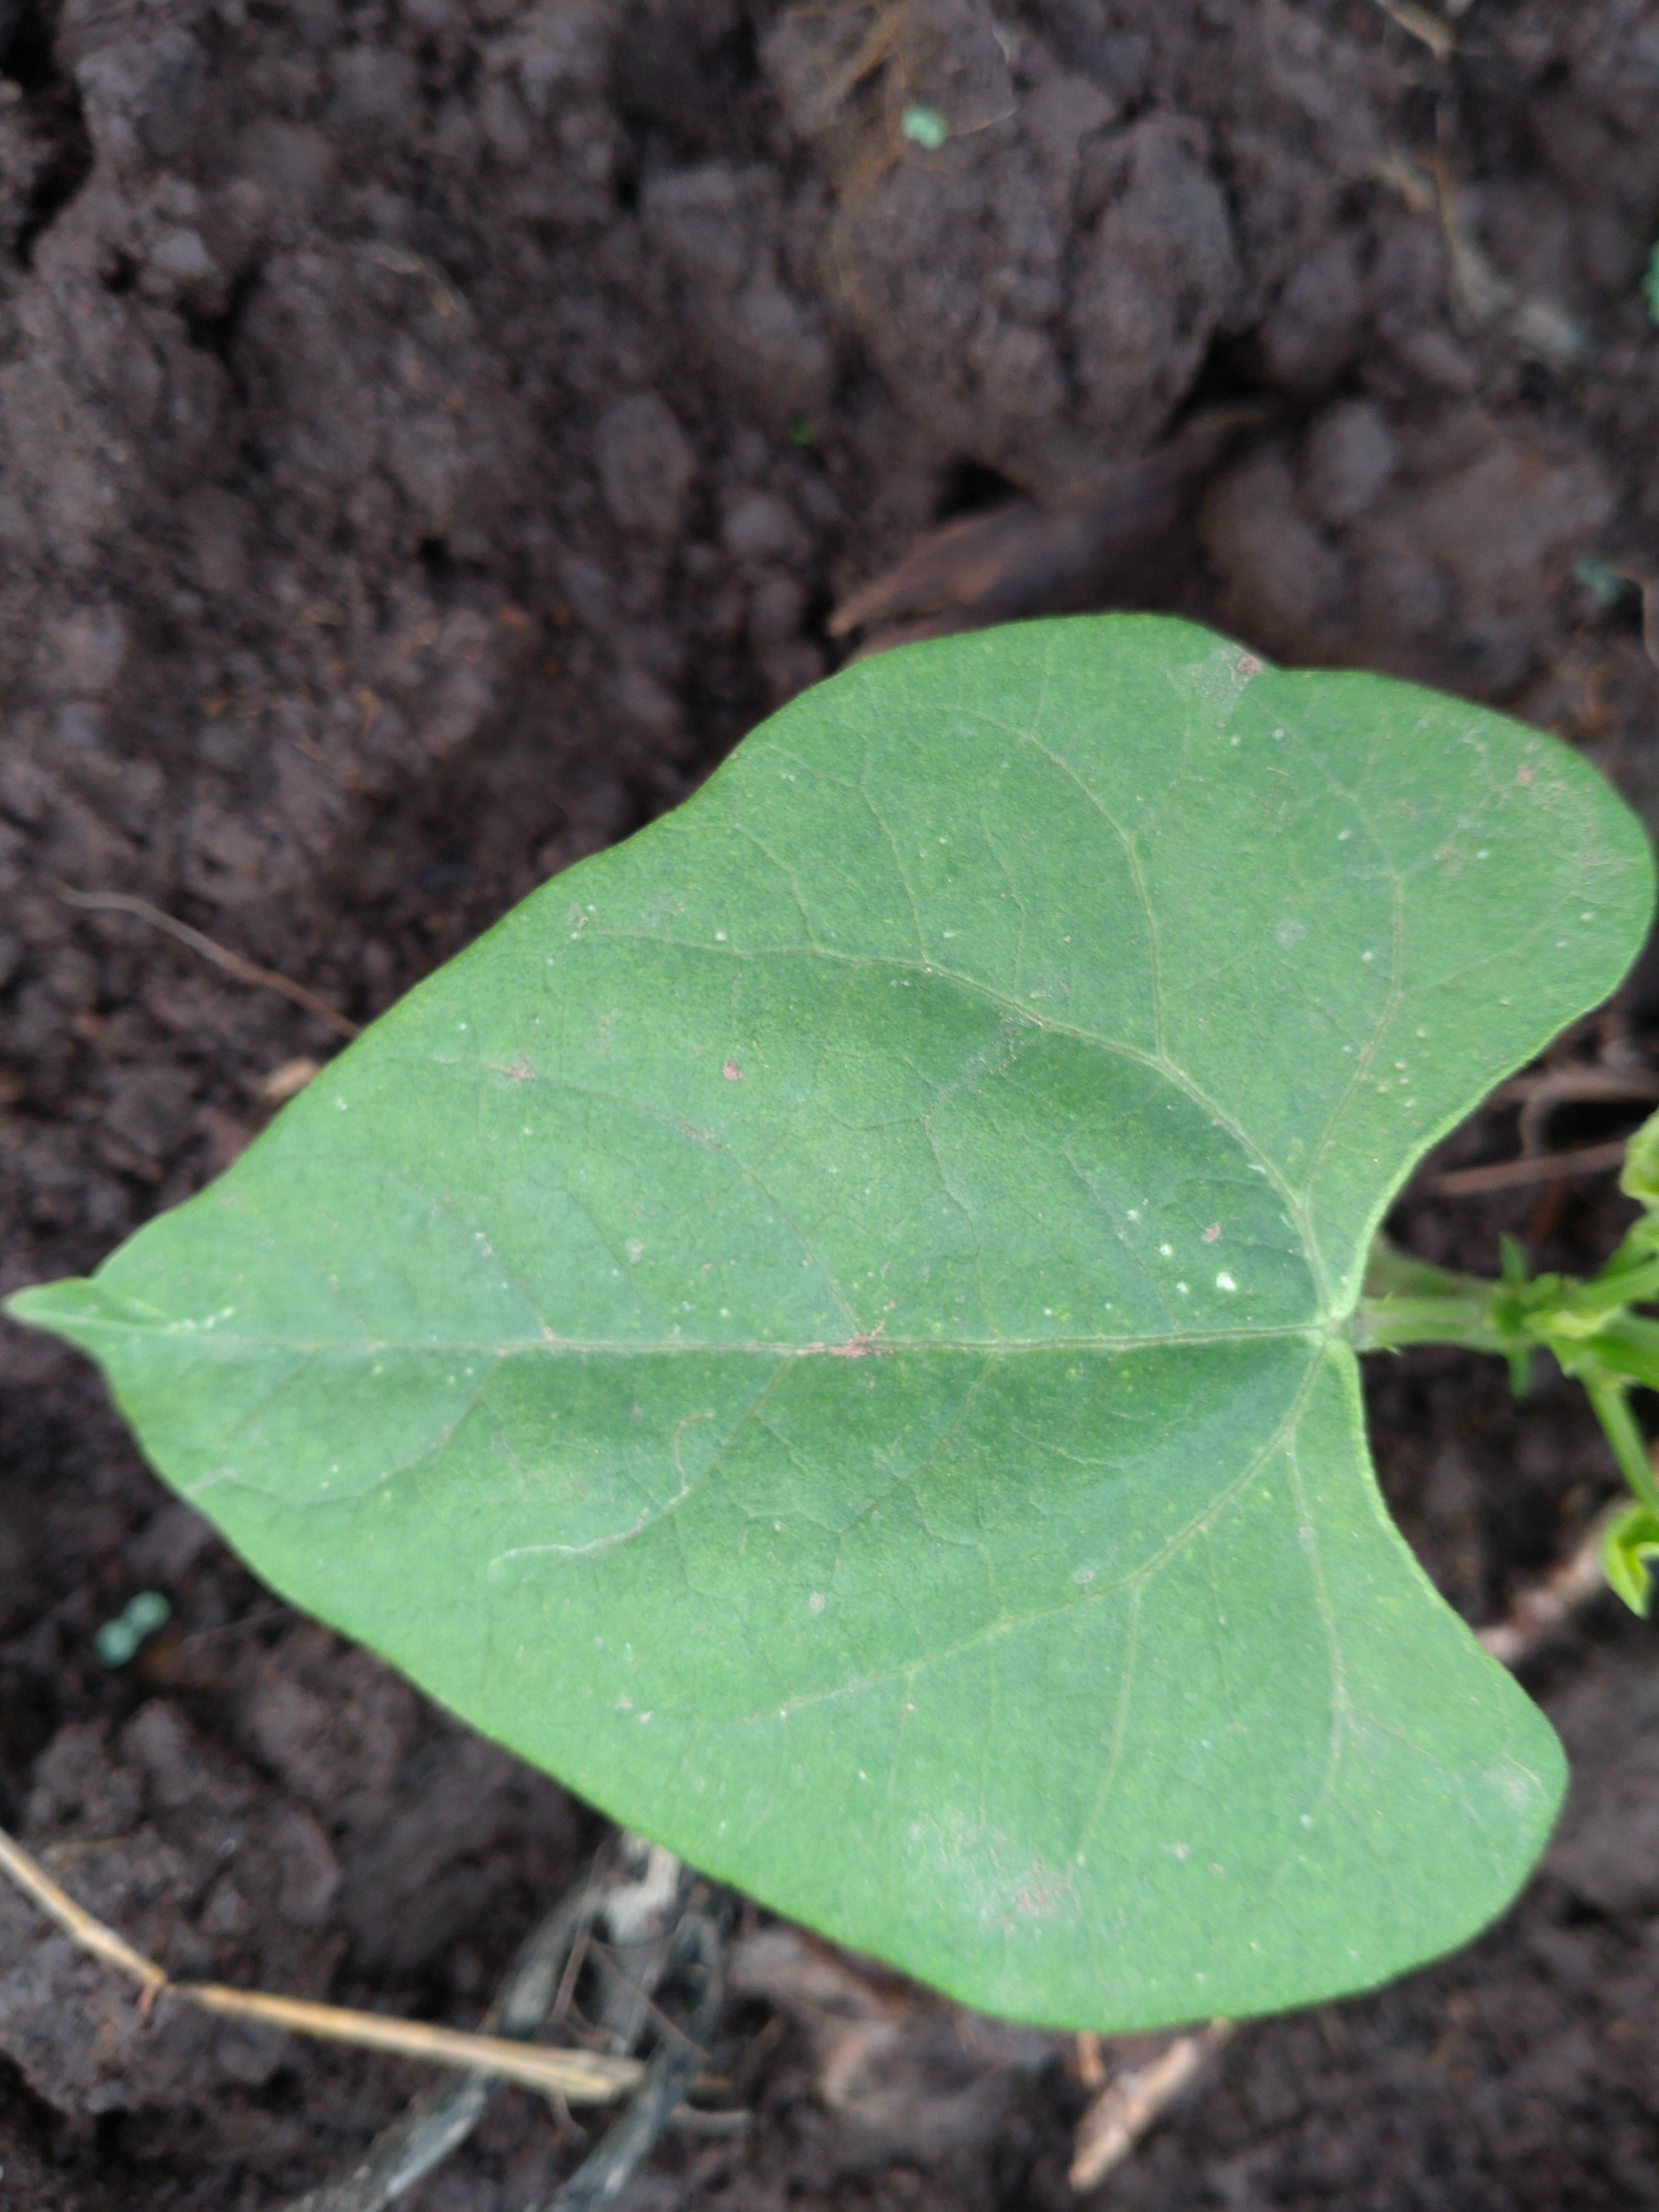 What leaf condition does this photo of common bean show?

healthy
